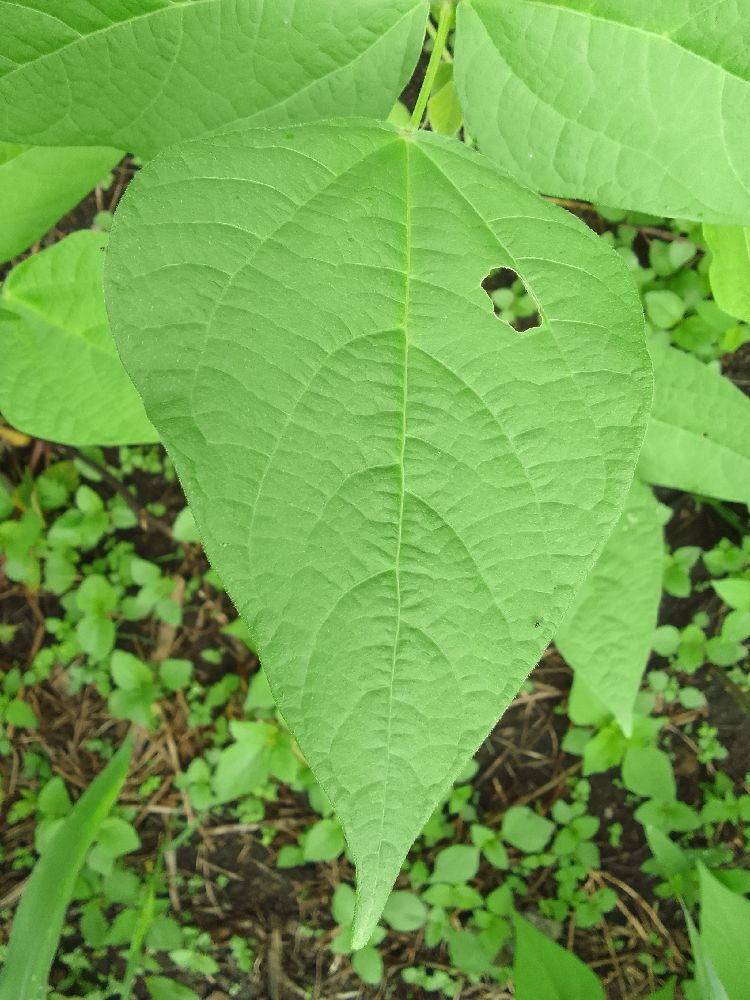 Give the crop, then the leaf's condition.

common bean, healthy
